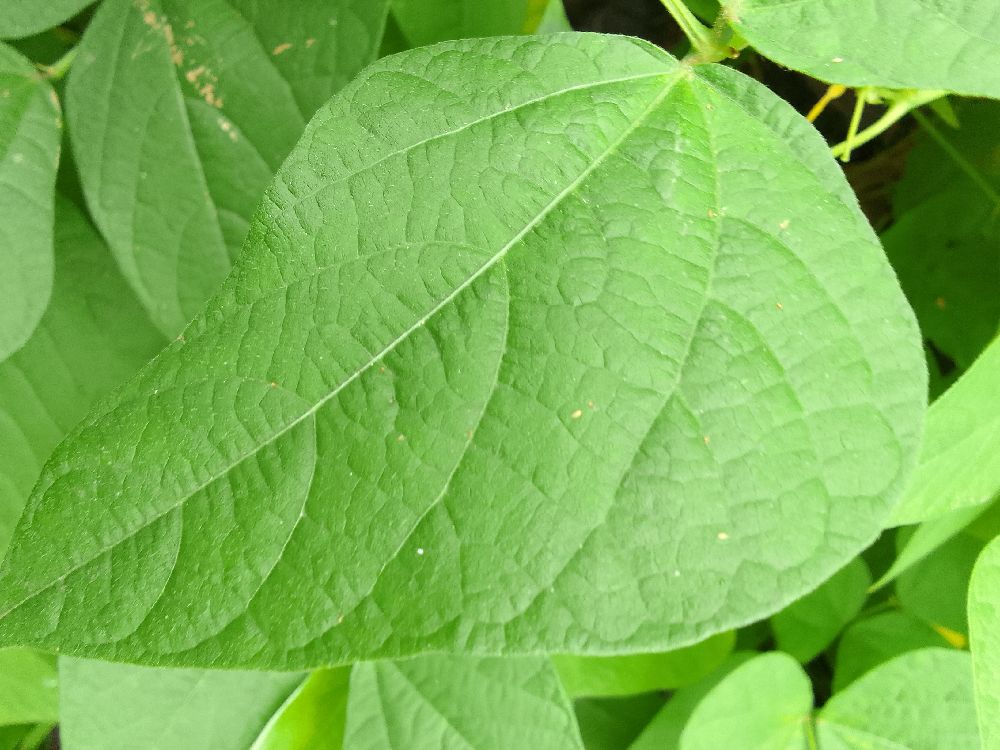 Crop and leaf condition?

common bean, healthy
